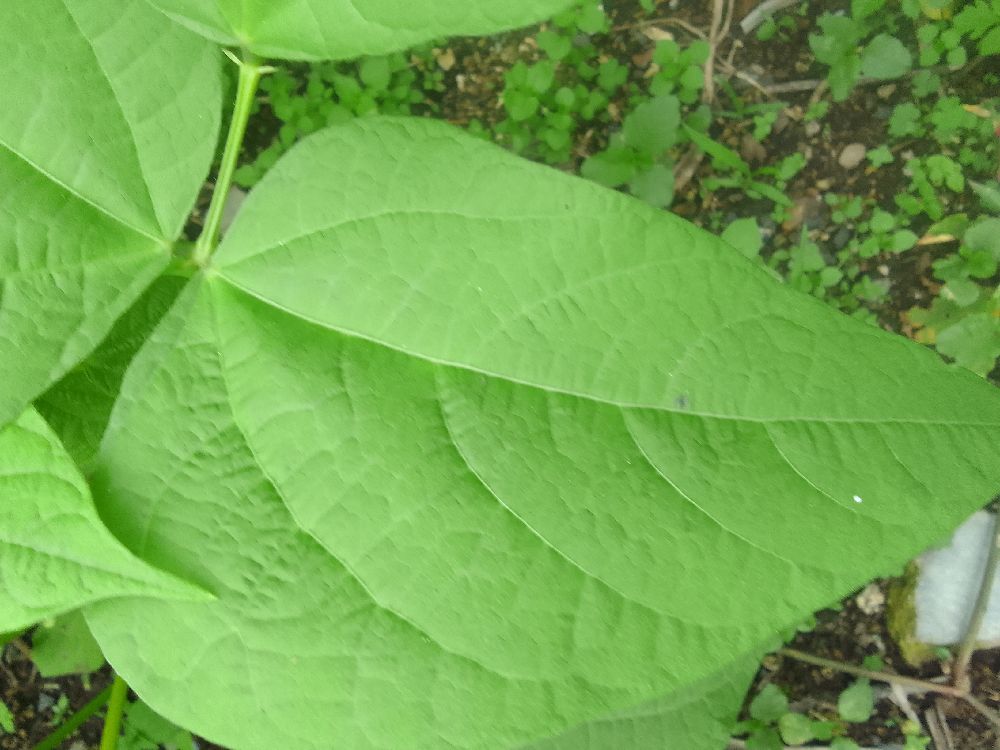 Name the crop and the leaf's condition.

common bean, healthy
